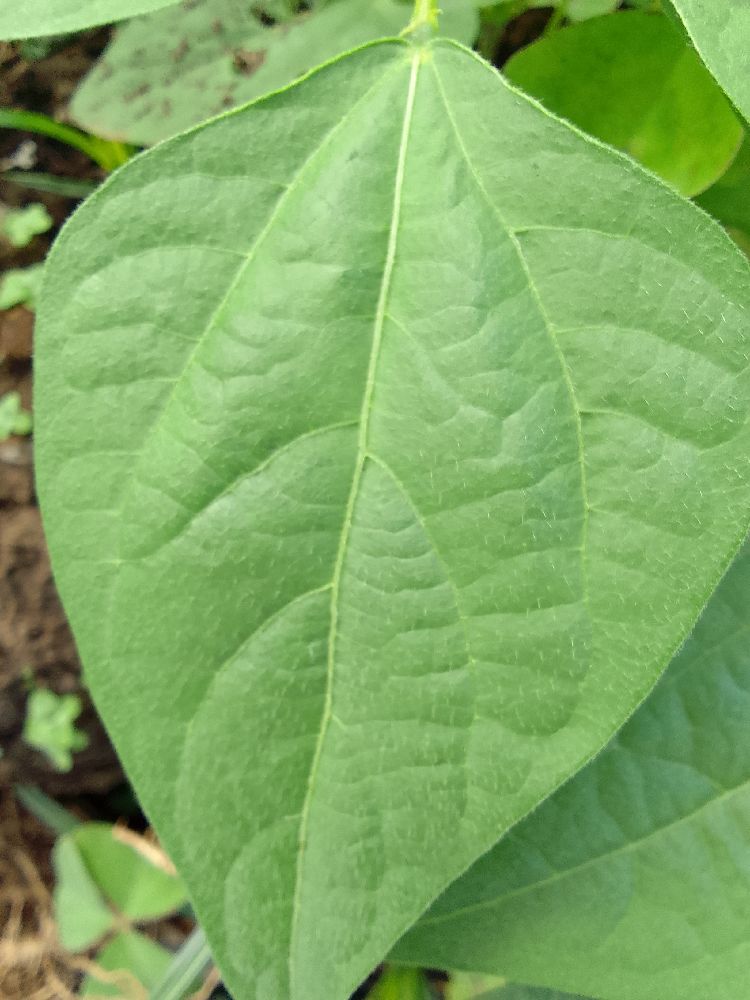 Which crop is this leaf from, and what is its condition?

common bean, healthy
